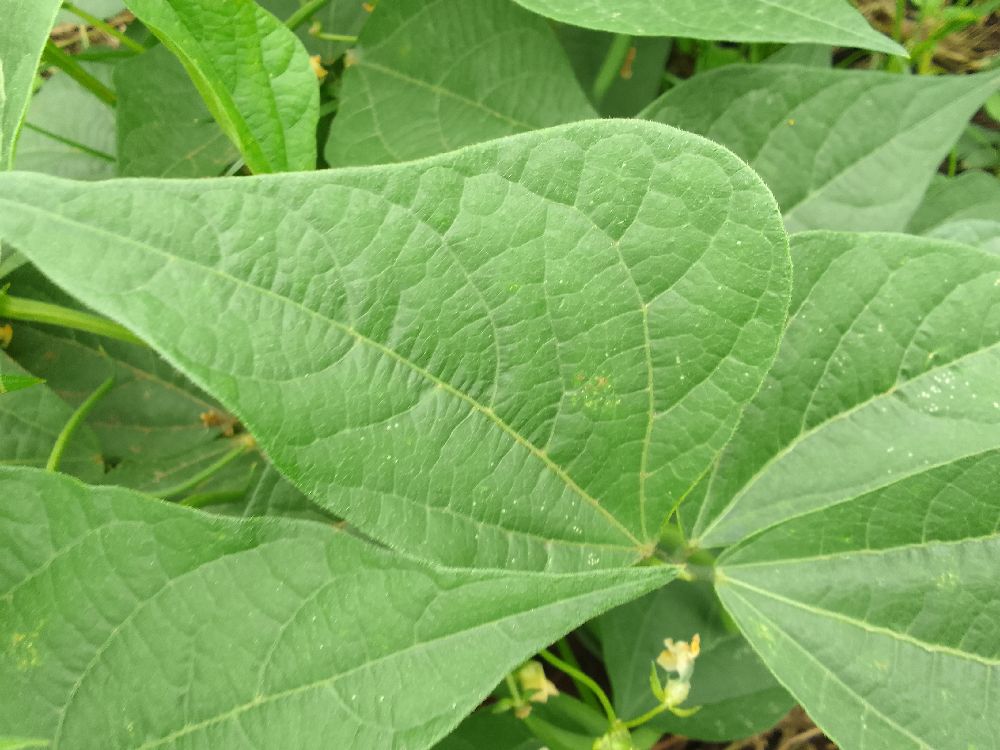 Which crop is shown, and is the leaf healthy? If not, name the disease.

common bean, healthy
